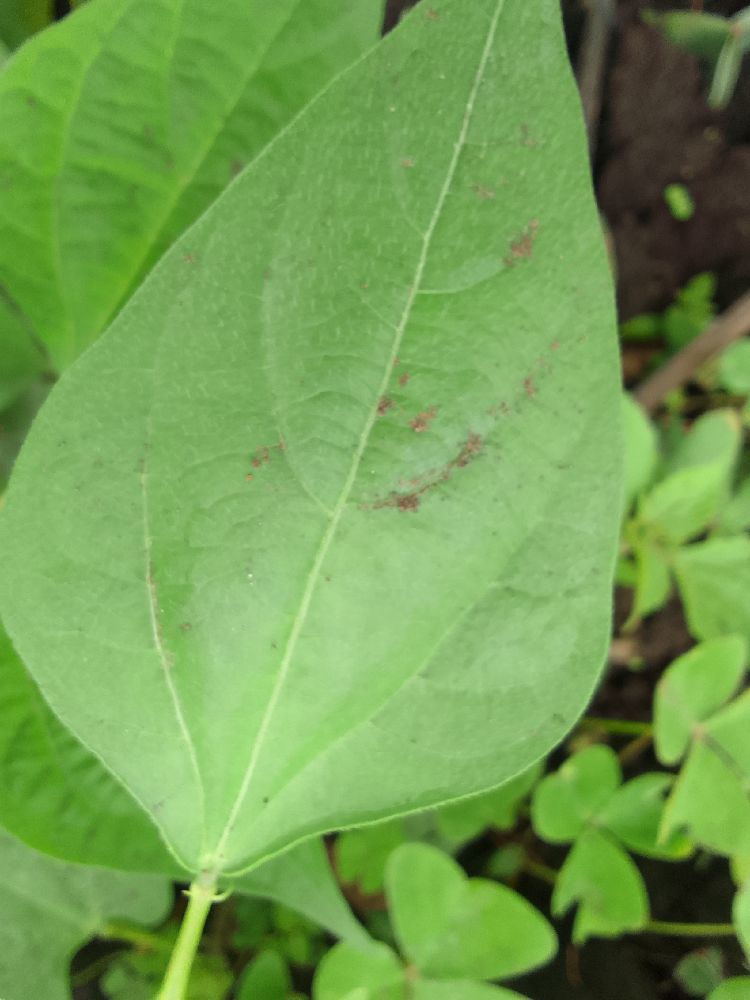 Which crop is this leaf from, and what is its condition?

common bean, healthy
